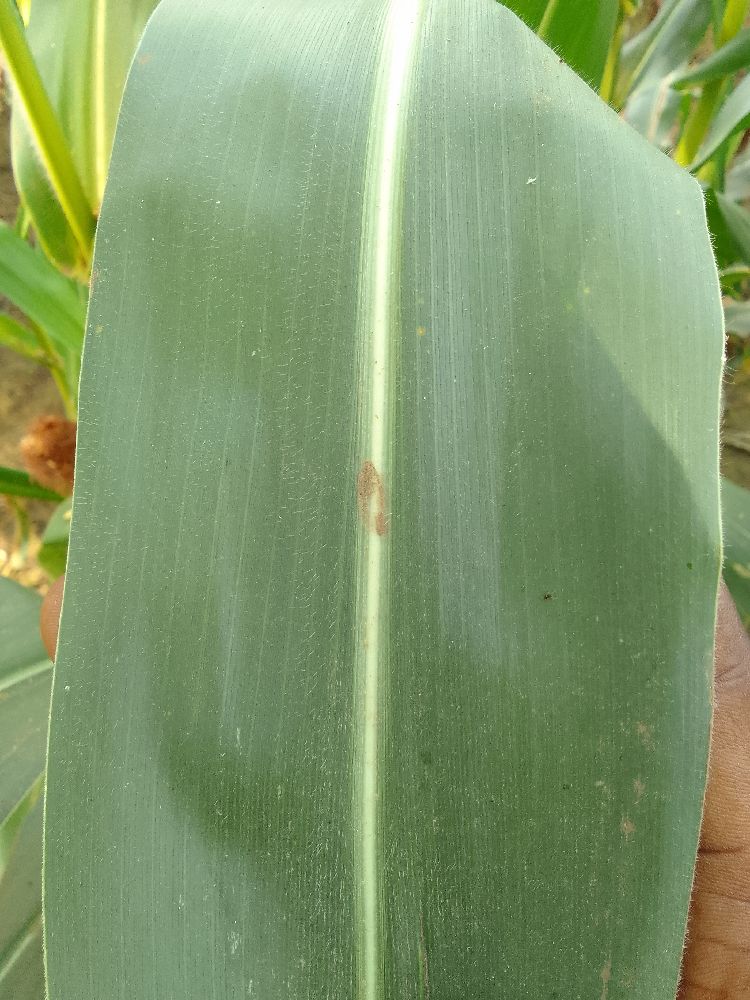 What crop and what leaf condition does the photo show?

maize, healthy
